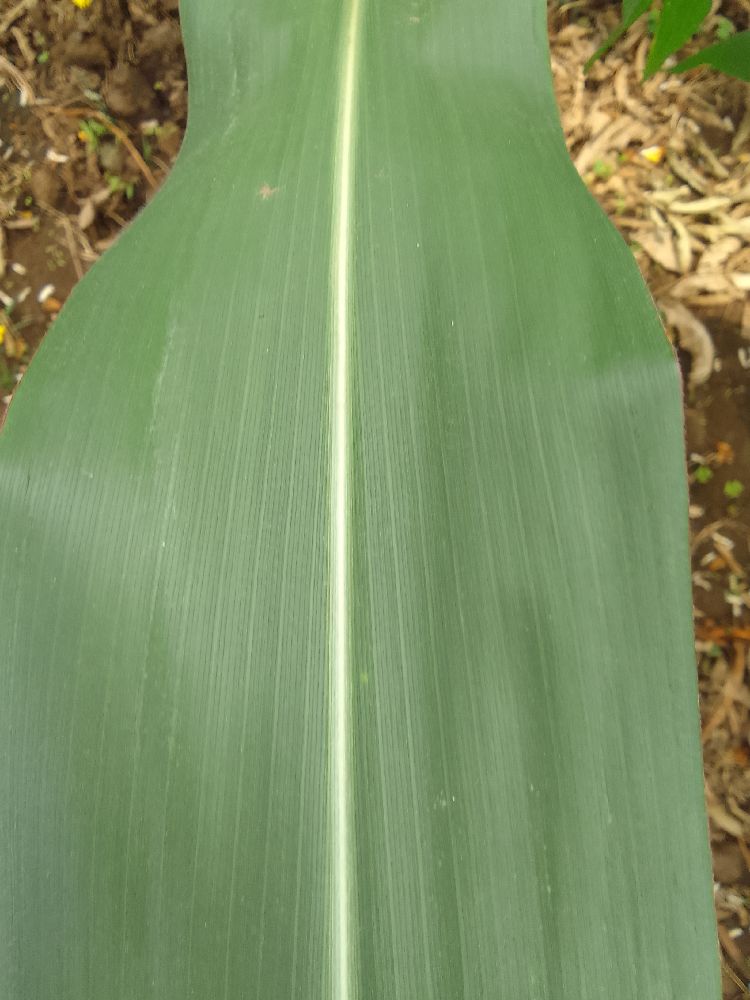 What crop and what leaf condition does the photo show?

maize, healthy
